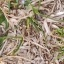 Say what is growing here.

grass
